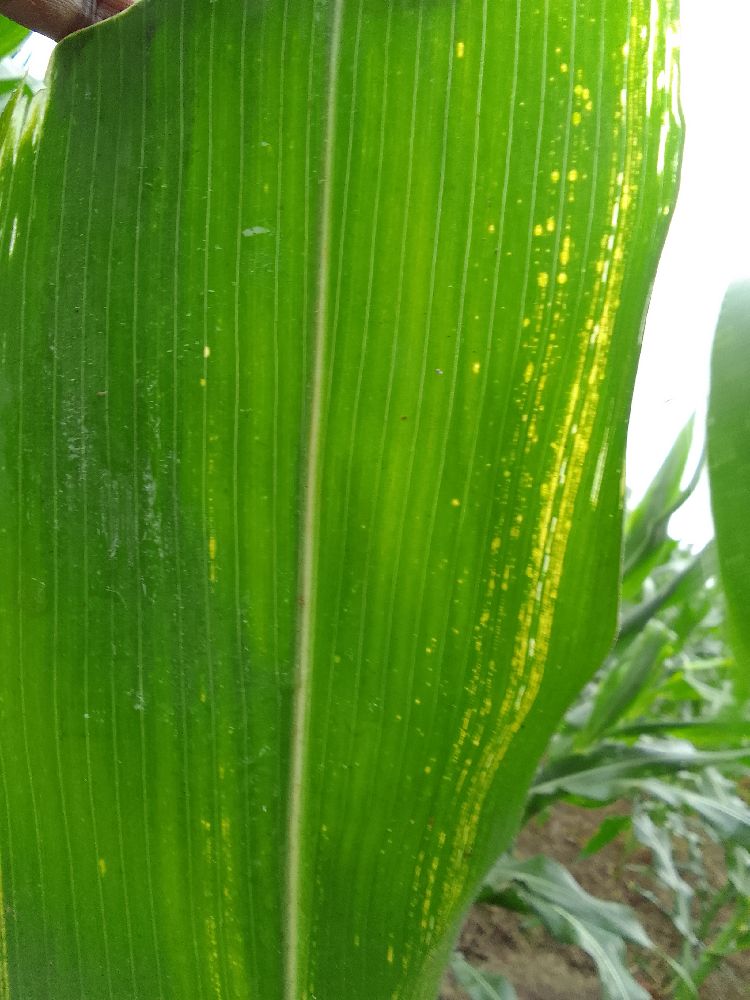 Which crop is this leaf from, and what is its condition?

maize, maize streak virus
